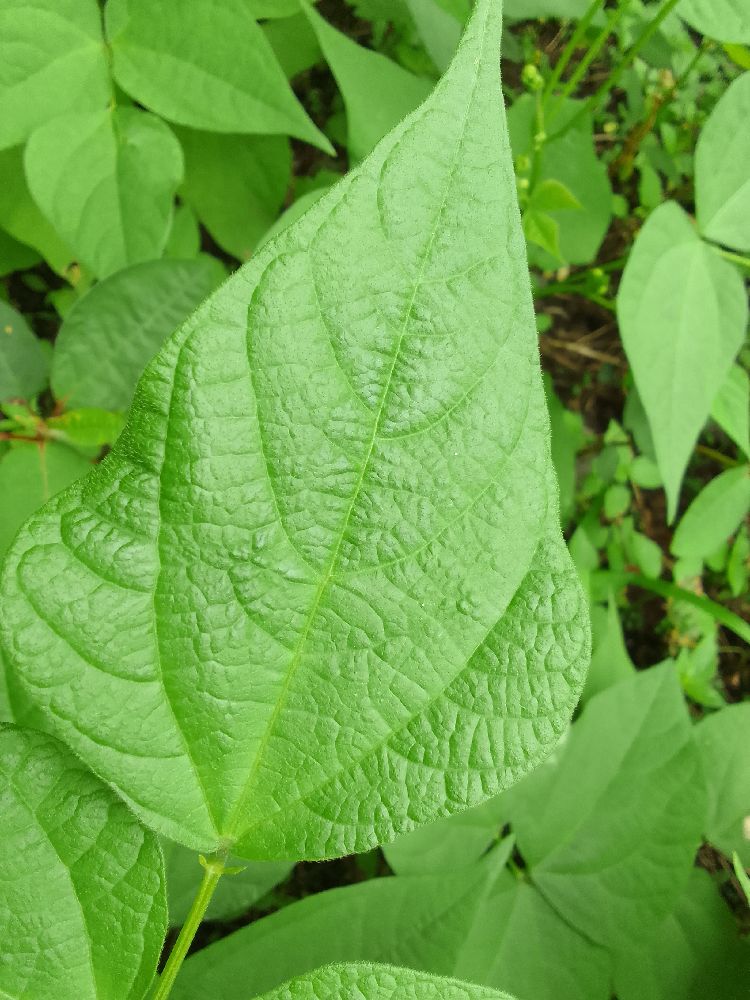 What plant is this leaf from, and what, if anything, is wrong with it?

common bean, healthy
